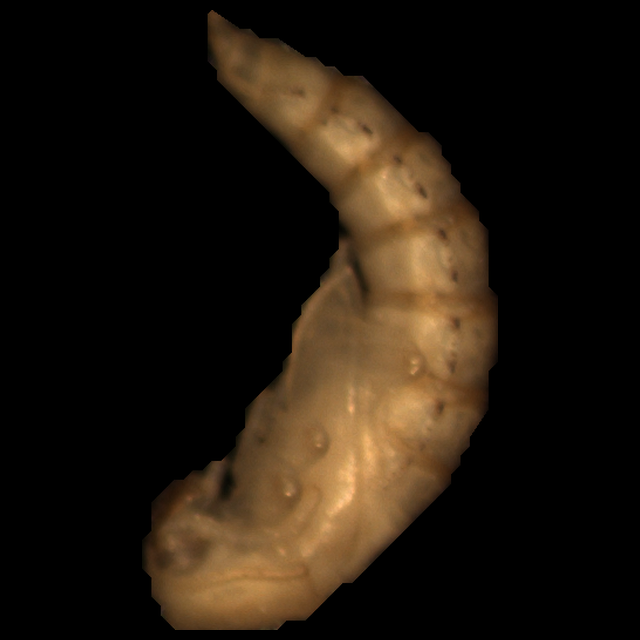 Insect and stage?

mealworm pupa
